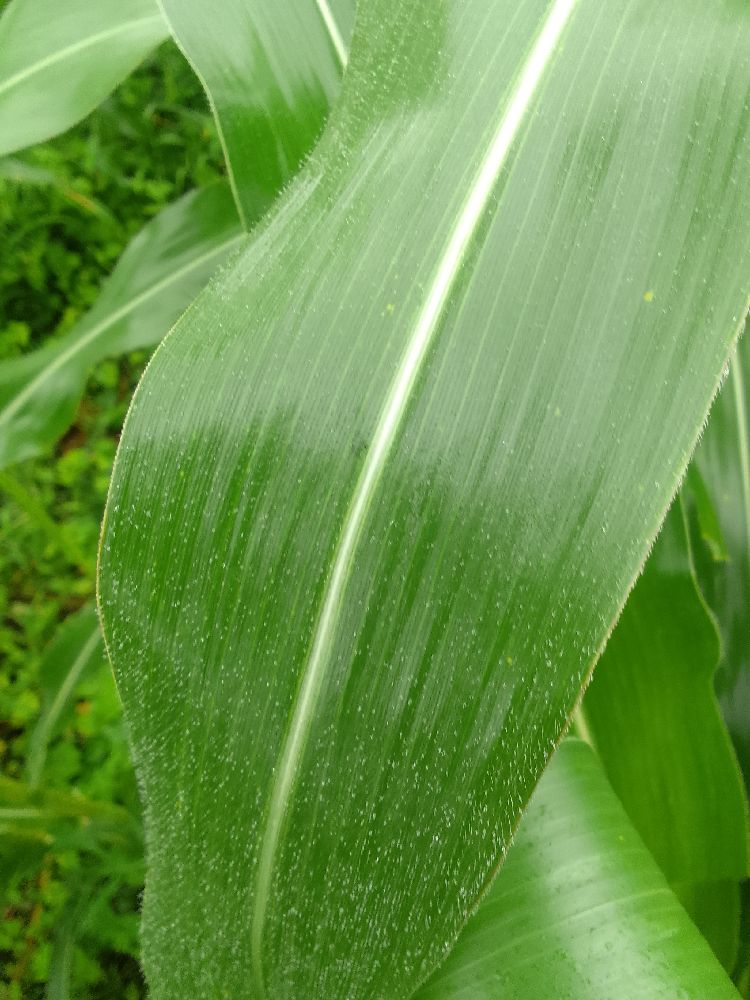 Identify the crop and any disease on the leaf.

maize, healthy
